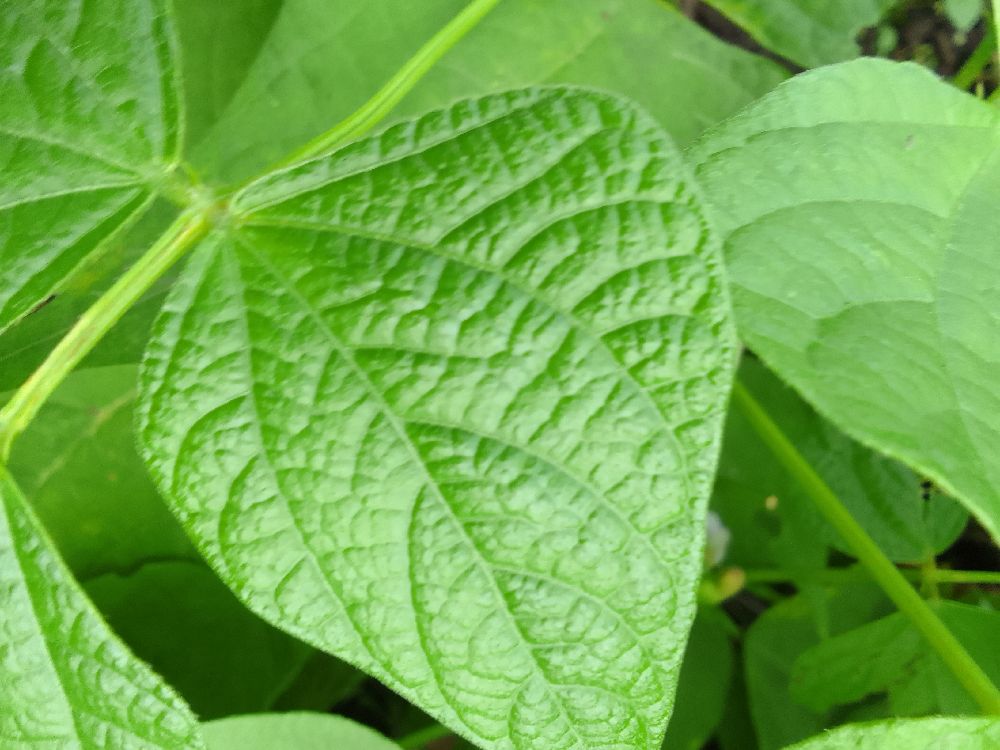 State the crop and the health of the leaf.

common bean, healthy
